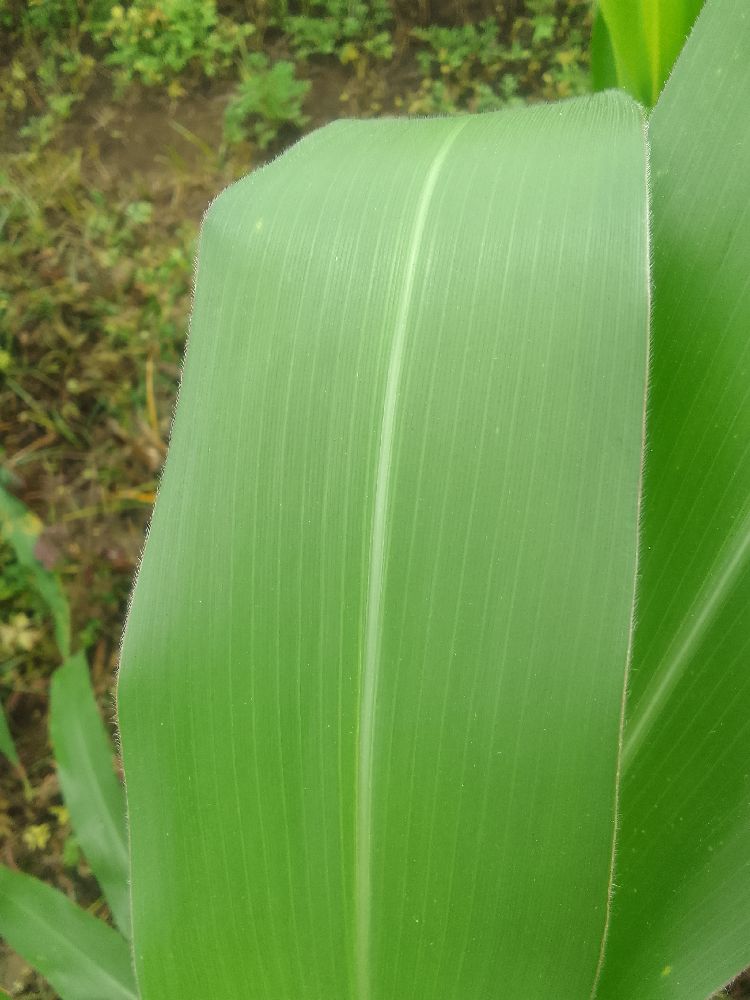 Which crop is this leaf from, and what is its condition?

maize, healthy
